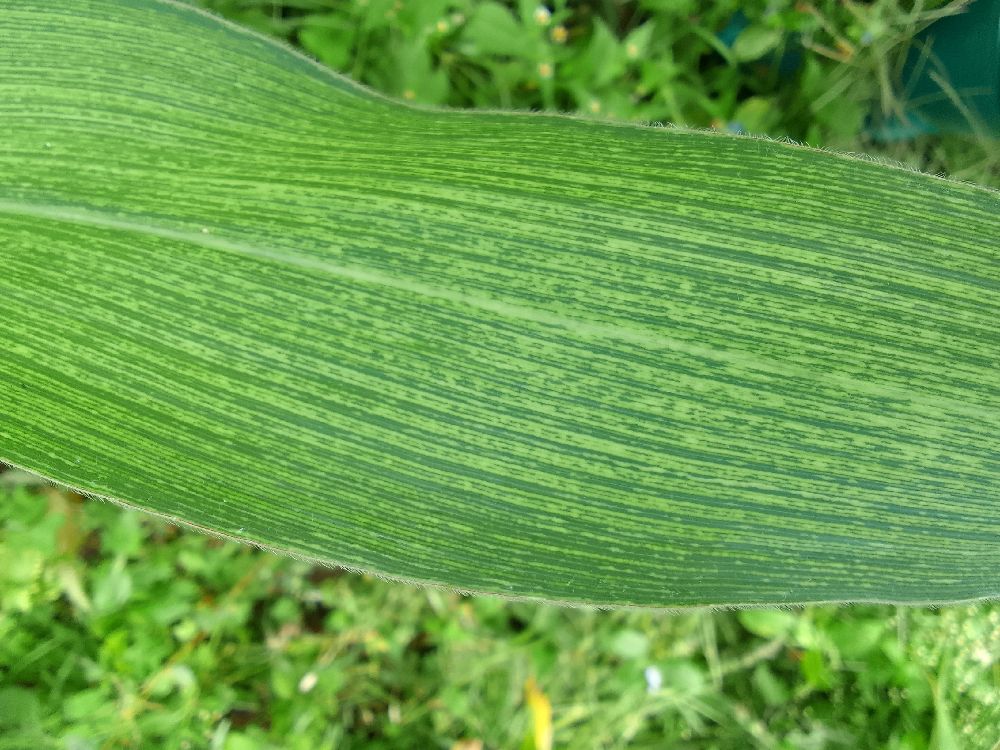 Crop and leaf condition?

maize, maize streak virus
